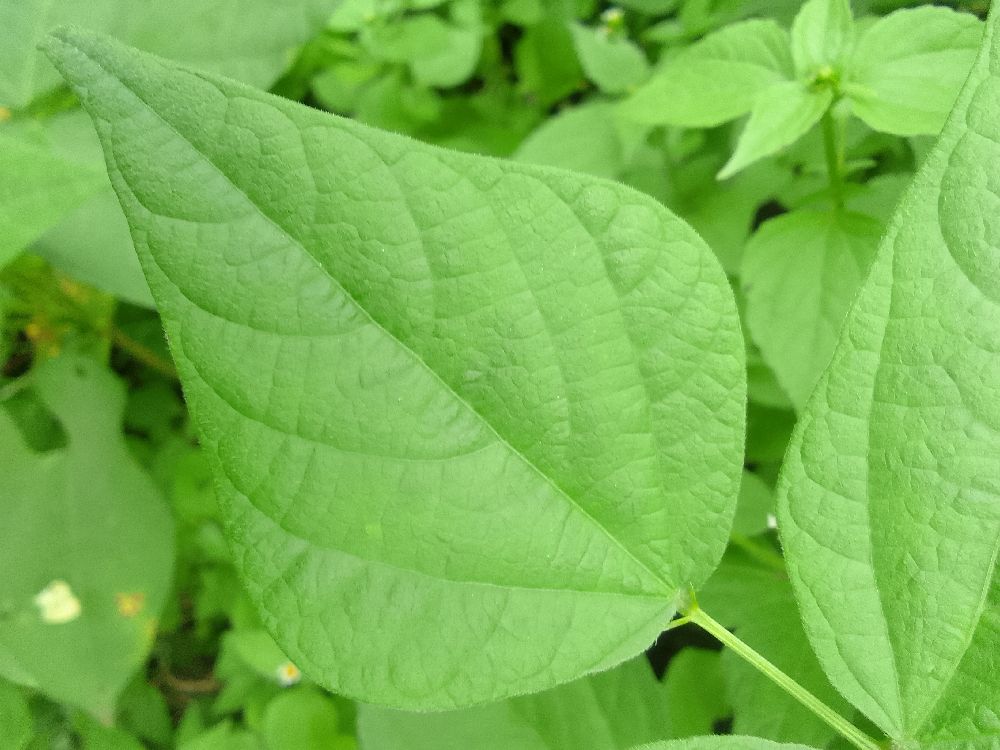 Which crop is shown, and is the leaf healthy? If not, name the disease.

common bean, healthy
